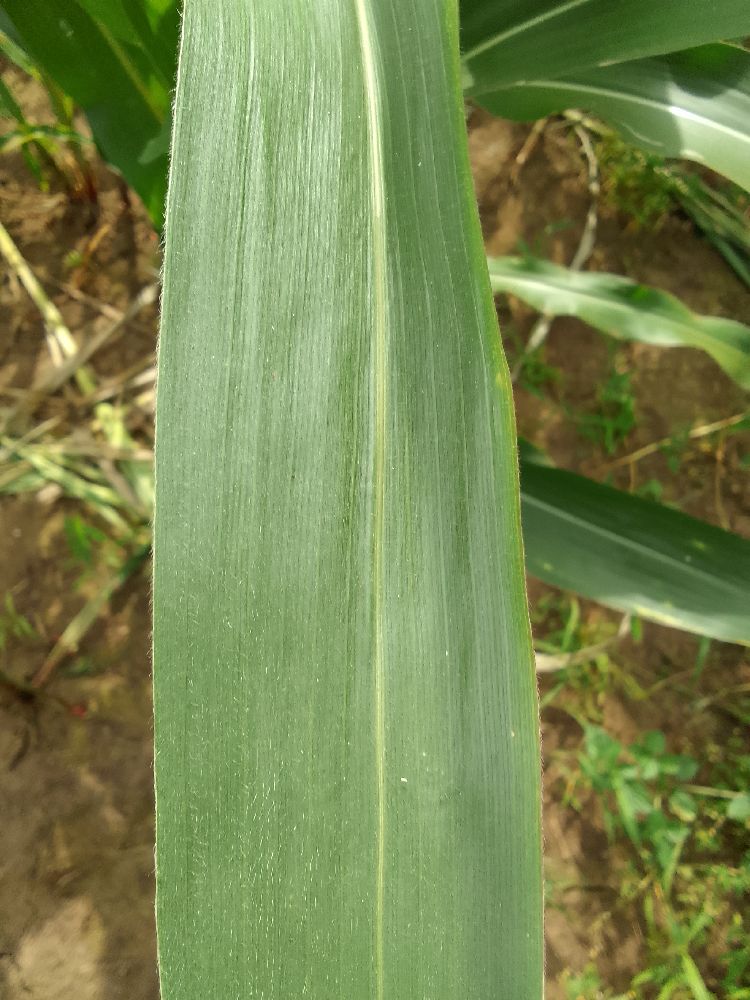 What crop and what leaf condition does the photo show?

maize, healthy
